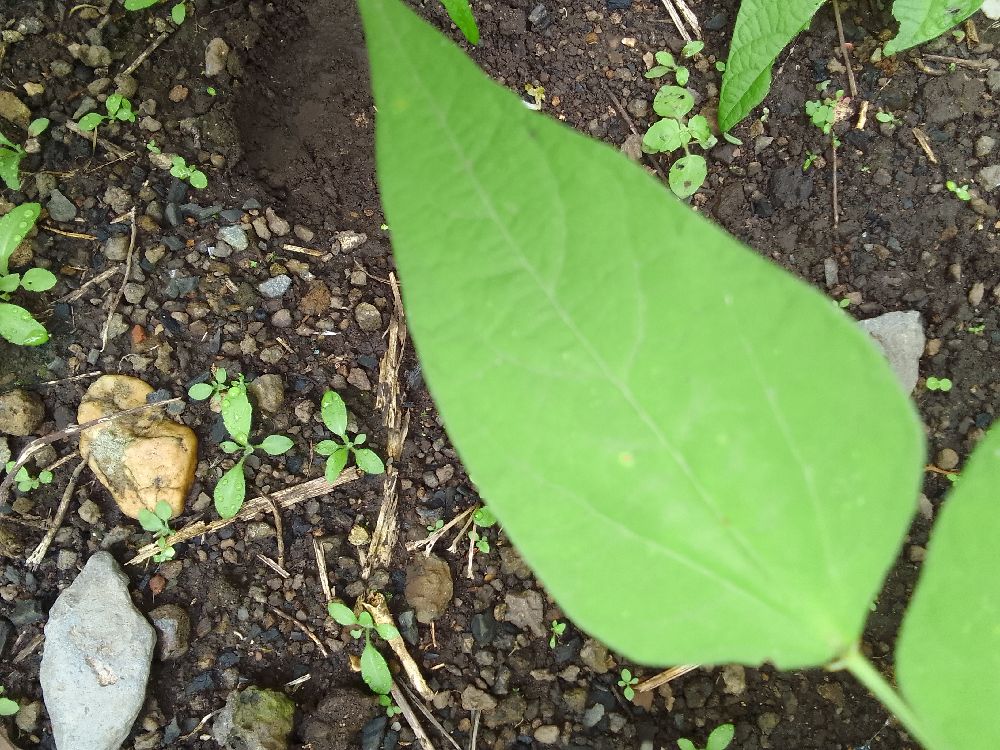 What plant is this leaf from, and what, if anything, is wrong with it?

common bean, healthy
